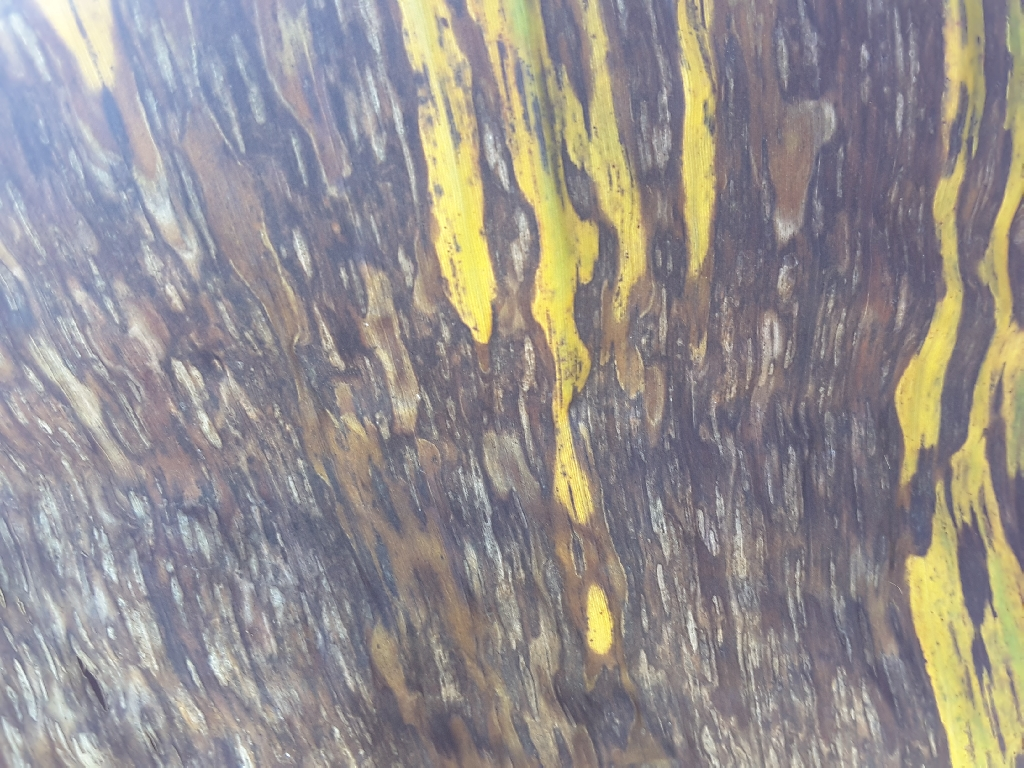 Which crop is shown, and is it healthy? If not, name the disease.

banana, black sigatoka
